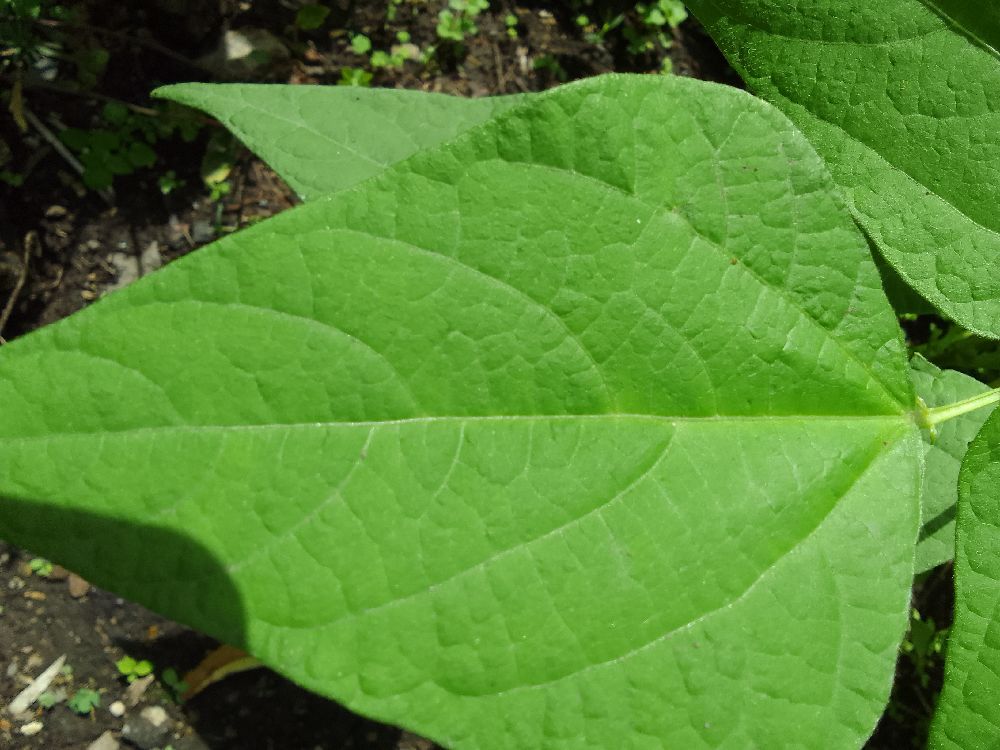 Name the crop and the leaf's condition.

common bean, healthy
